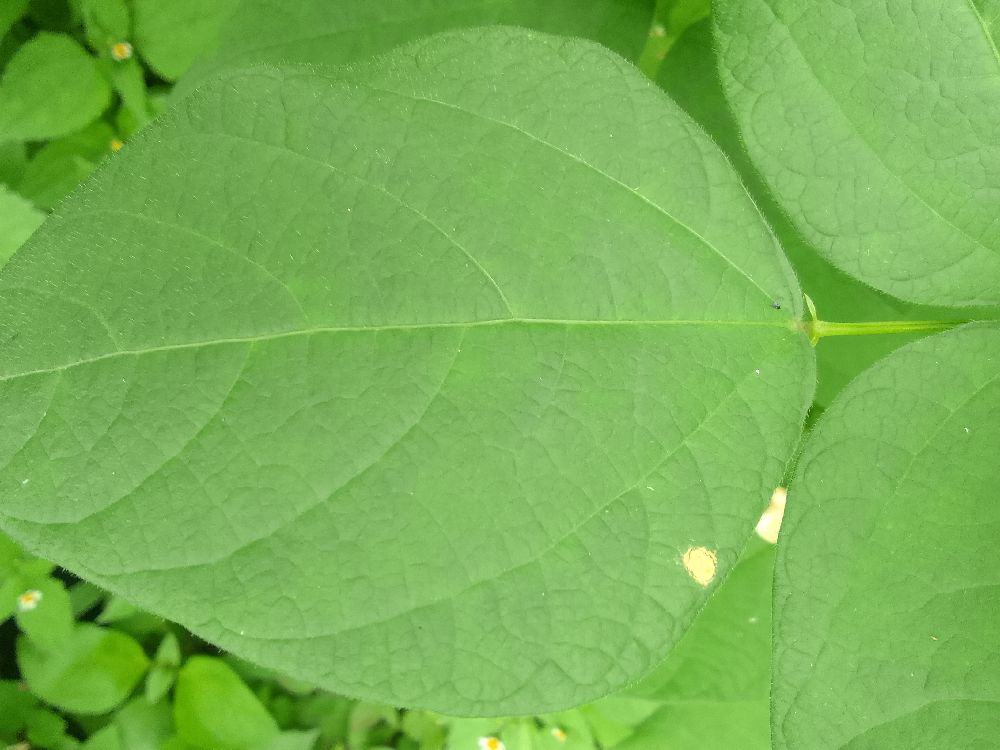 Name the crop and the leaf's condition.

common bean, healthy
